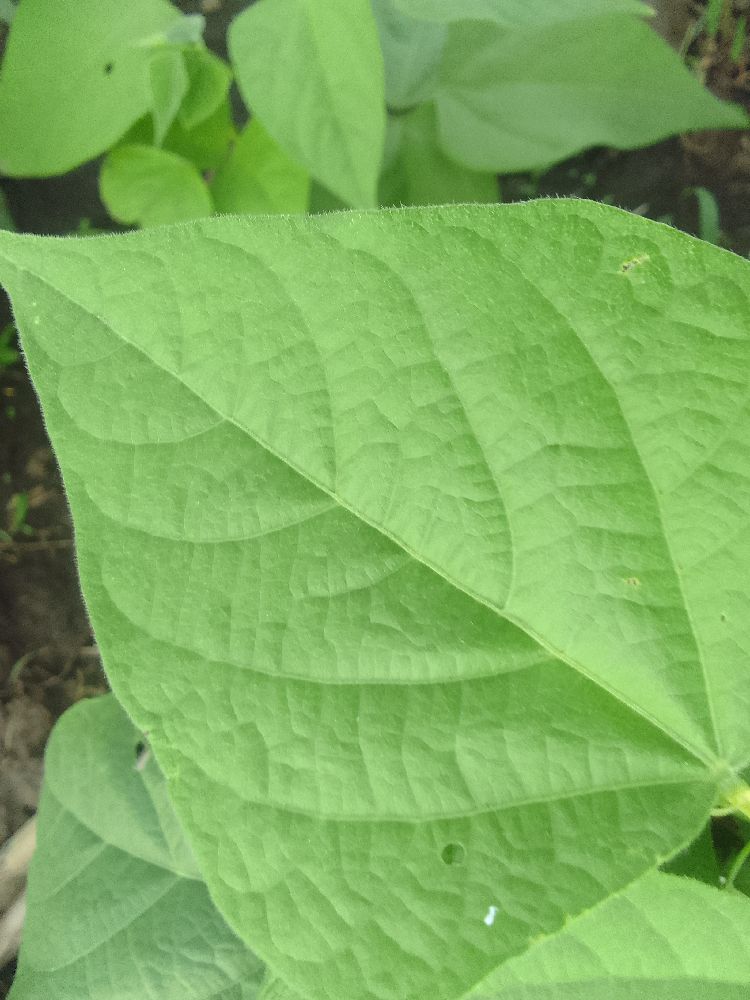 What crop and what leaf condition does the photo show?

common bean, healthy
